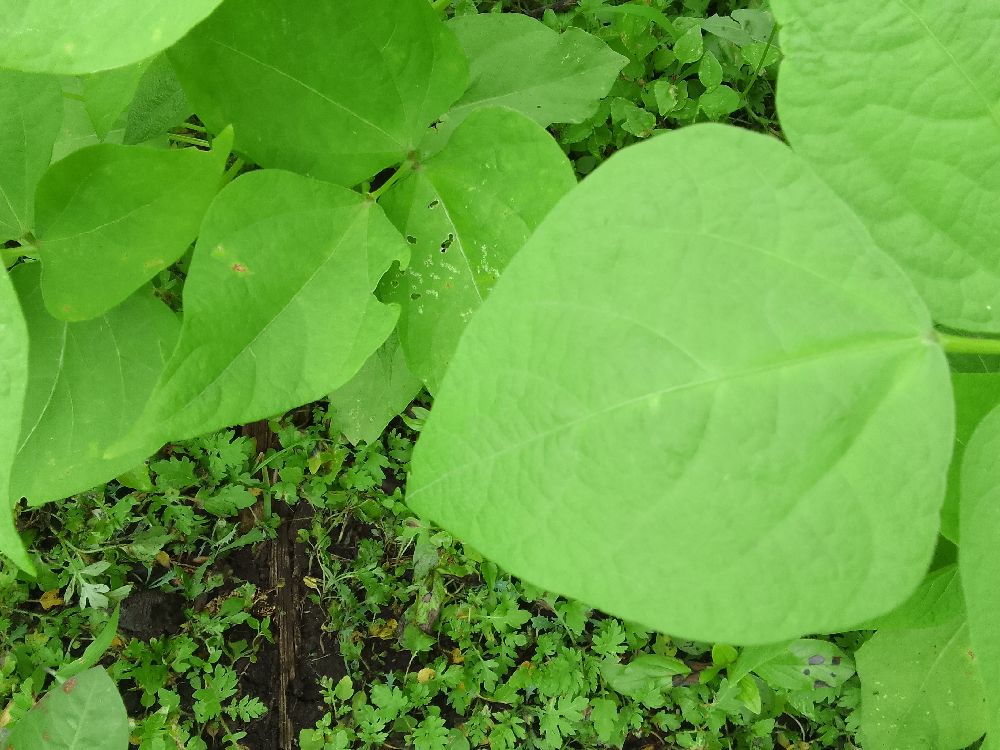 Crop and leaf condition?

common bean, healthy
